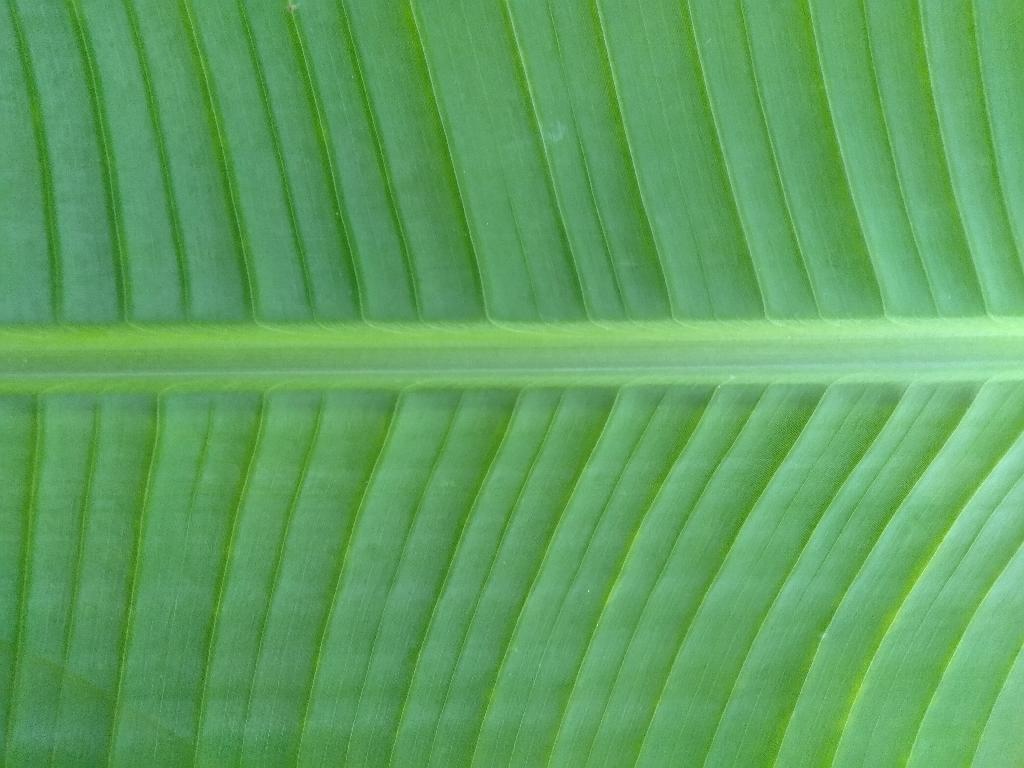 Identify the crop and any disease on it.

banana, healthy
